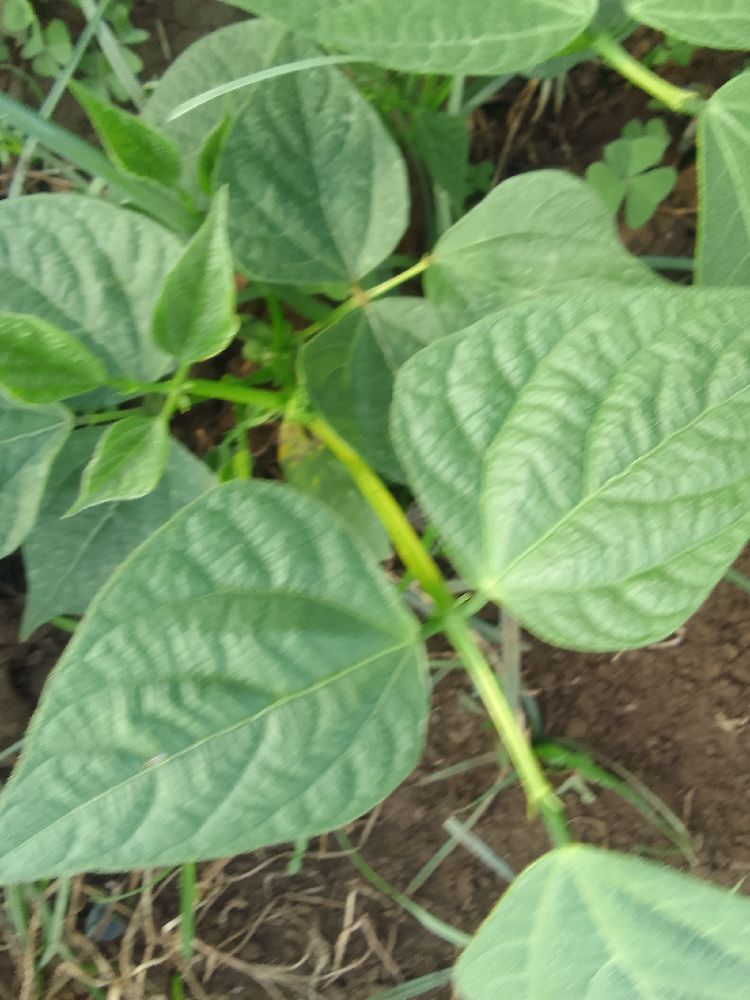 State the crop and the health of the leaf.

common bean, healthy
